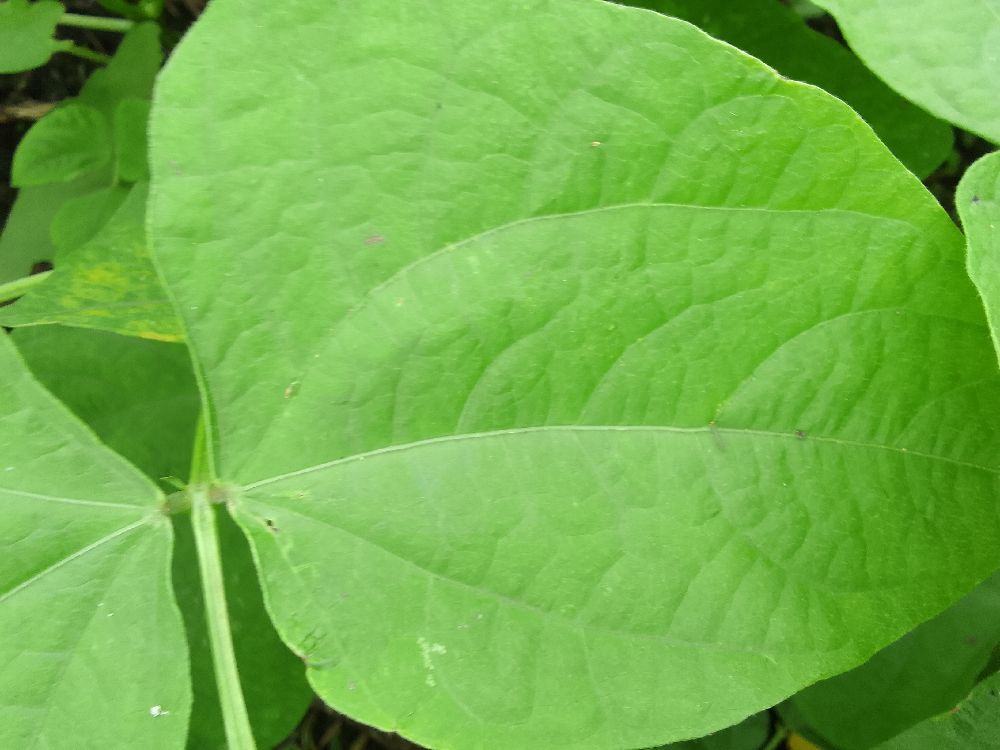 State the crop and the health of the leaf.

common bean, healthy
